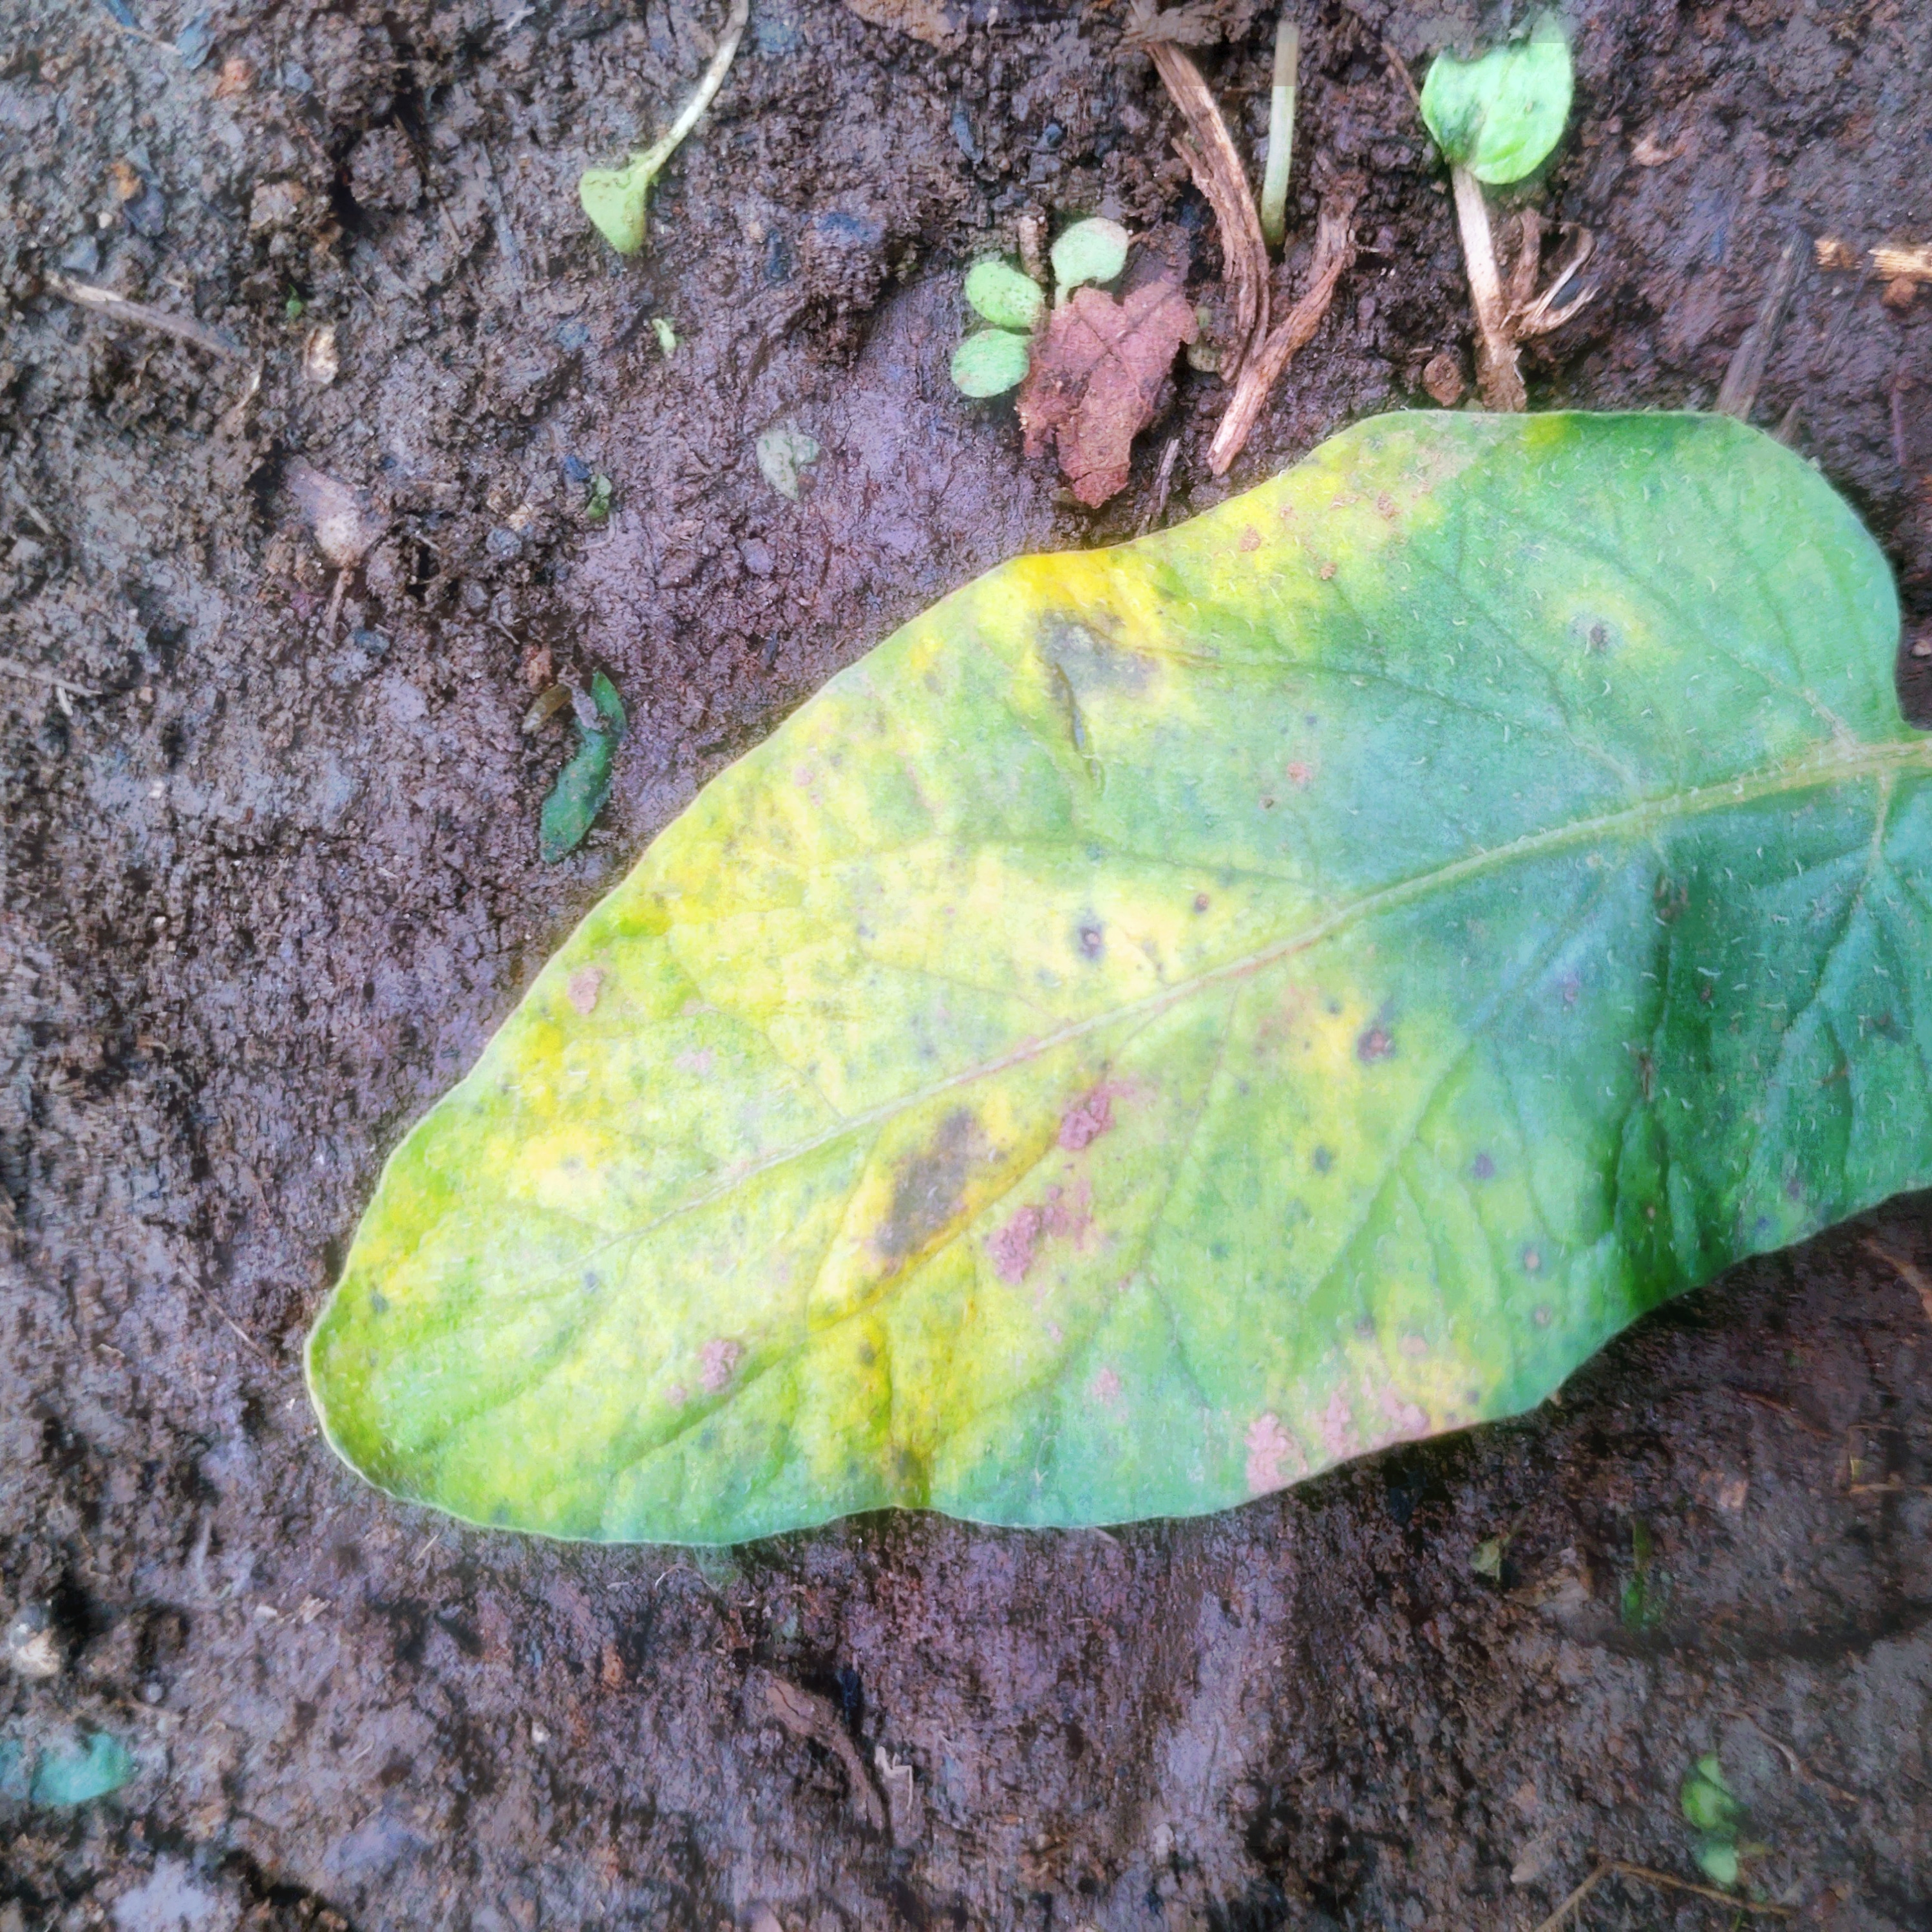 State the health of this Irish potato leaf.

late blight
